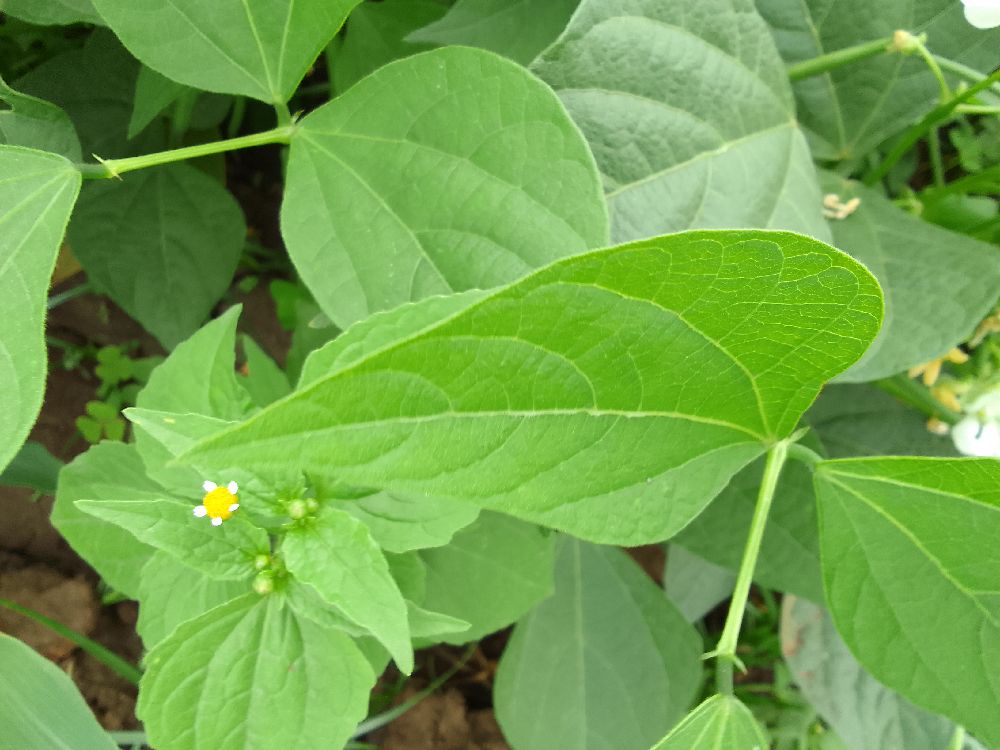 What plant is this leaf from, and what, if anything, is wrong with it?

common bean, healthy
